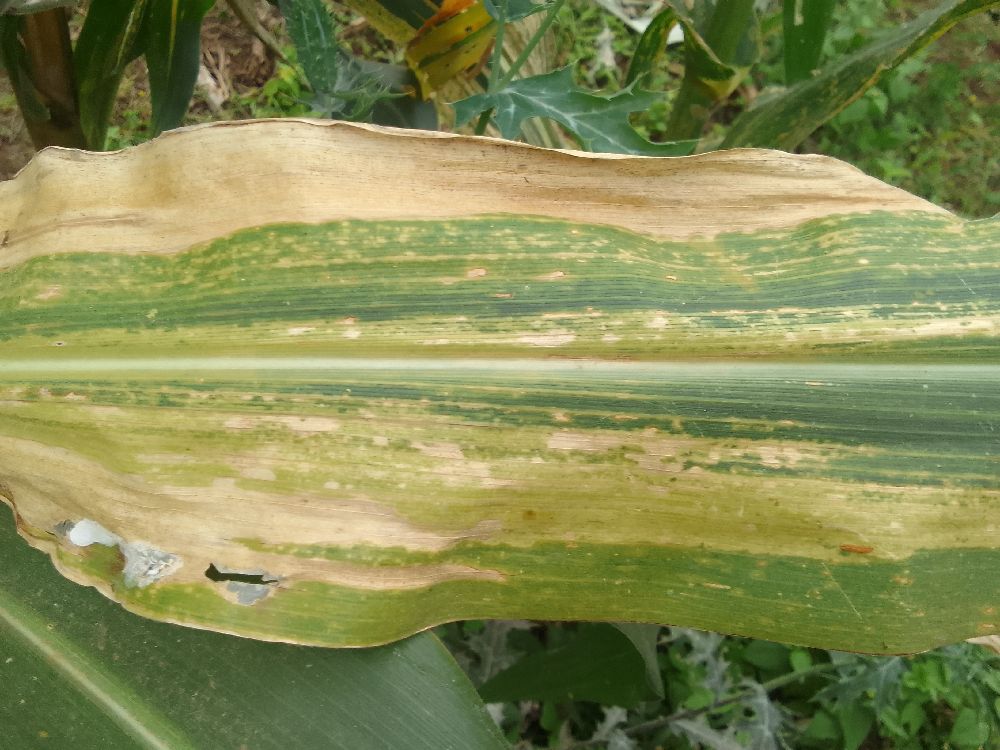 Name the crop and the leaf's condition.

maize, maize lethal necrosis
